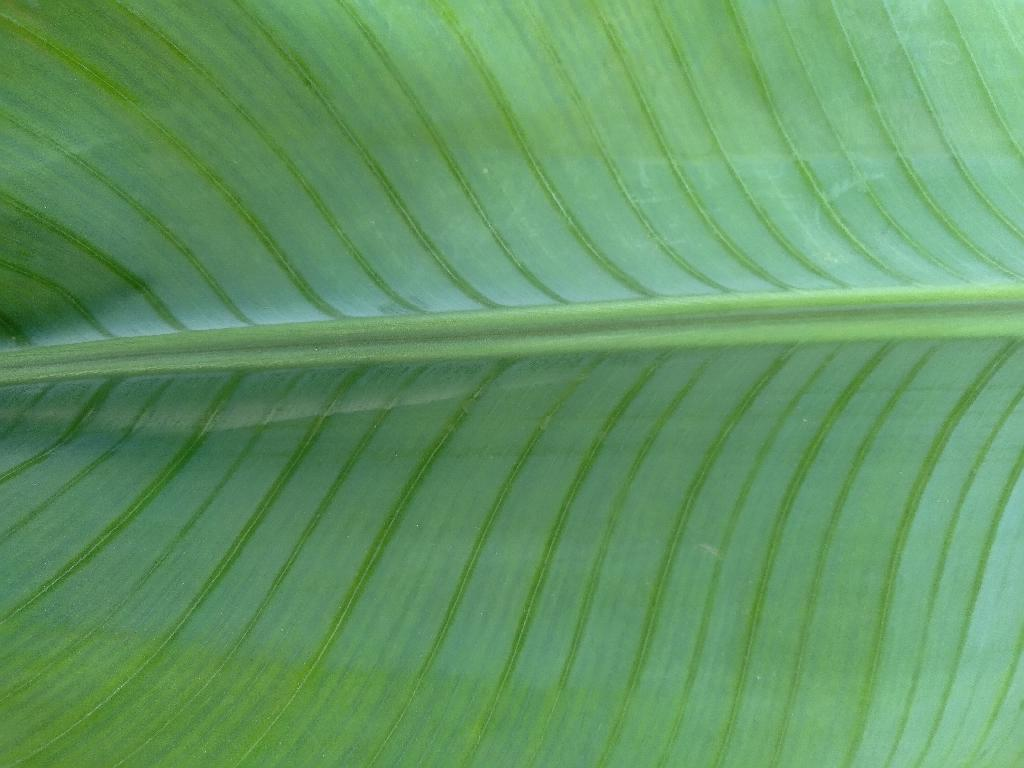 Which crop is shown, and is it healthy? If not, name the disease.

banana, healthy
